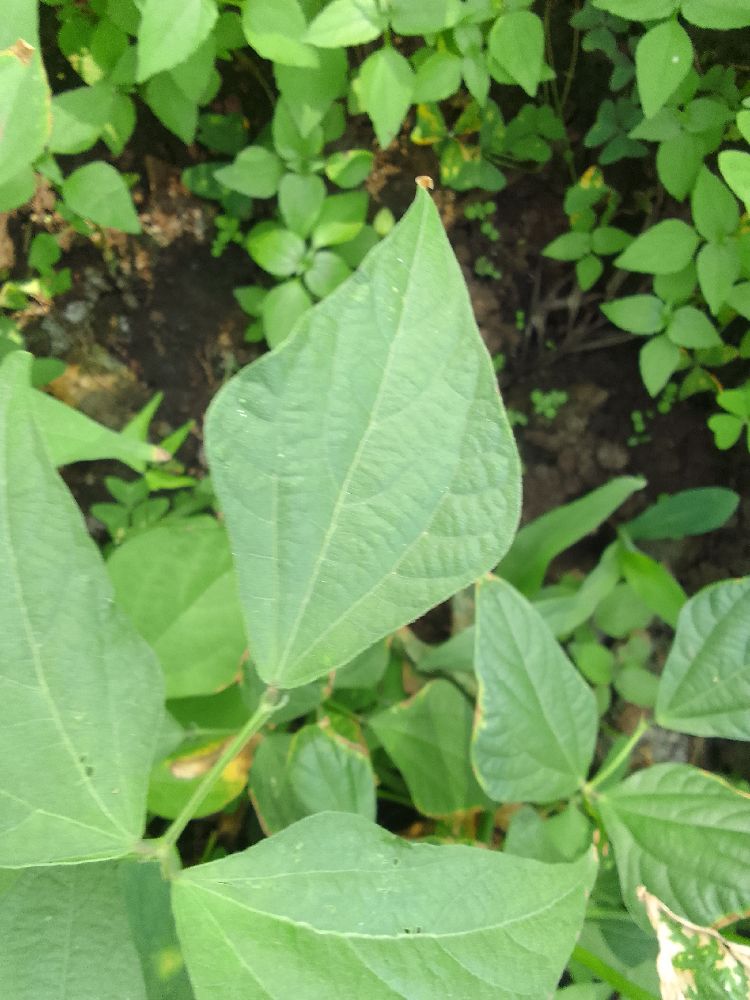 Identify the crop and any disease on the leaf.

common bean, healthy
